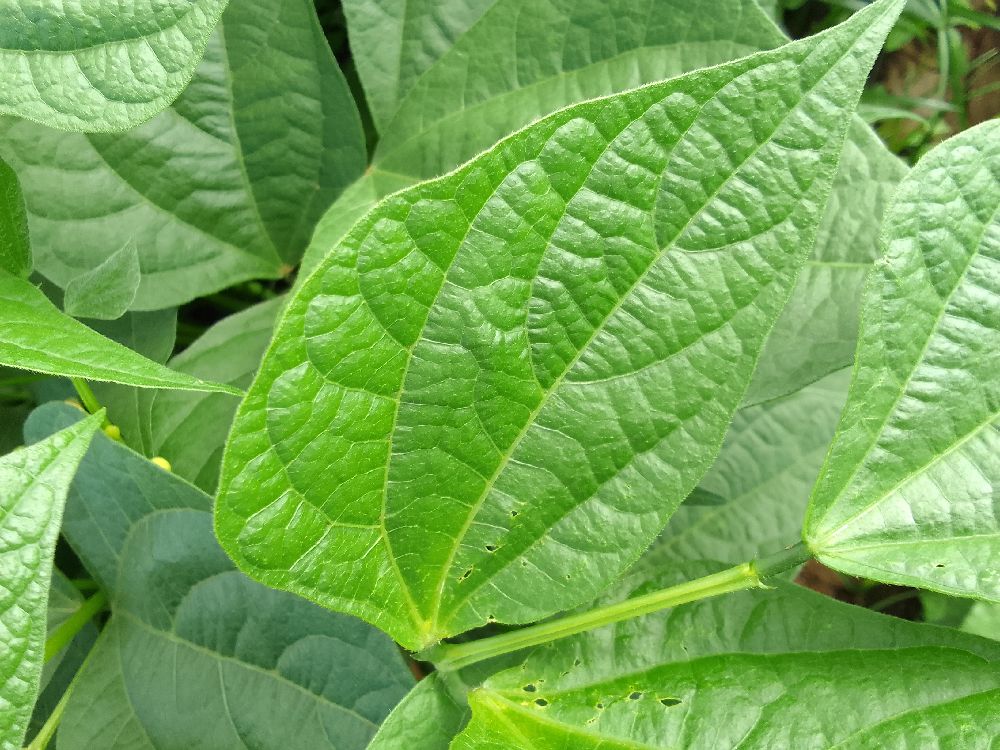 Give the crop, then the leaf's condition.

common bean, healthy
